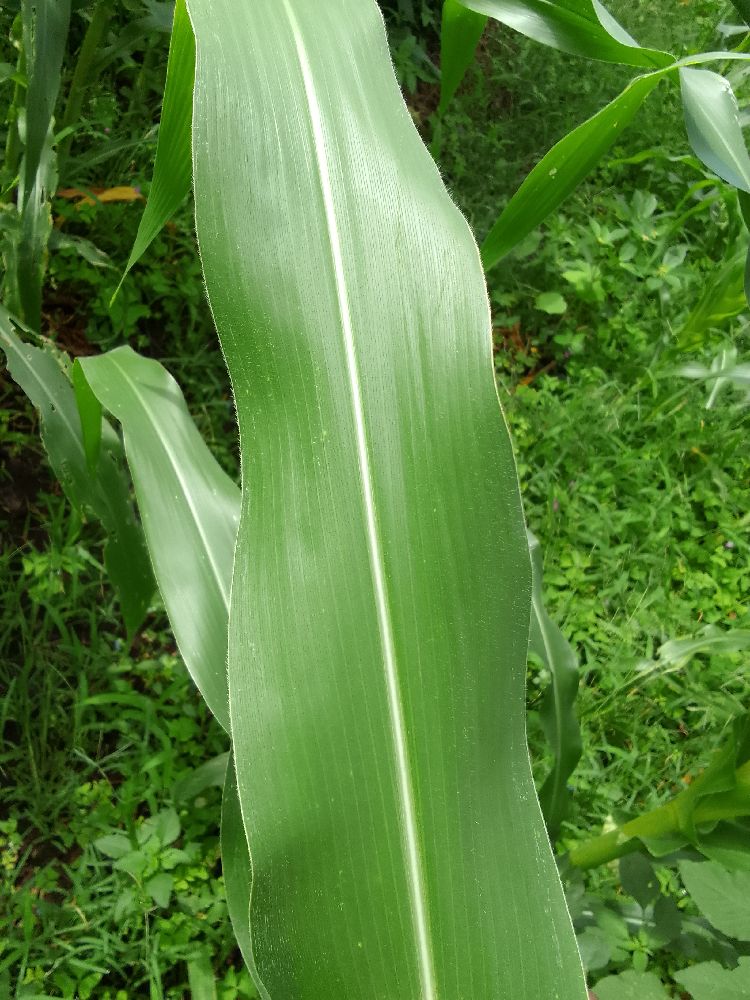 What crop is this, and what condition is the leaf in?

maize, healthy
